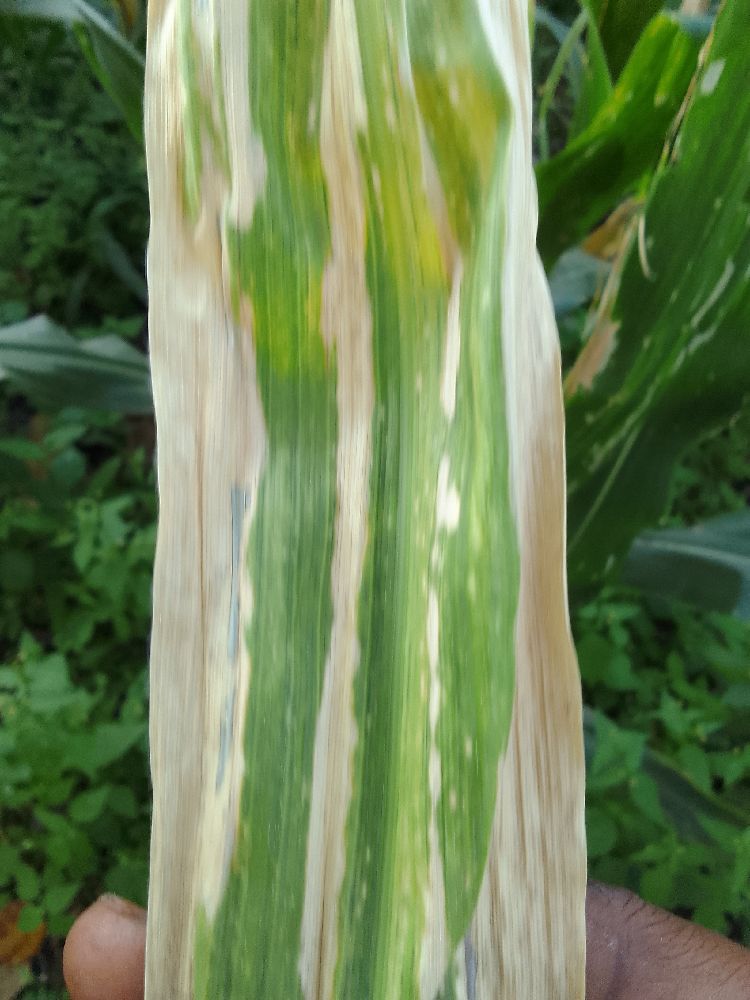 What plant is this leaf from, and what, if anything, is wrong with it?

maize, maize lethal necrosis
